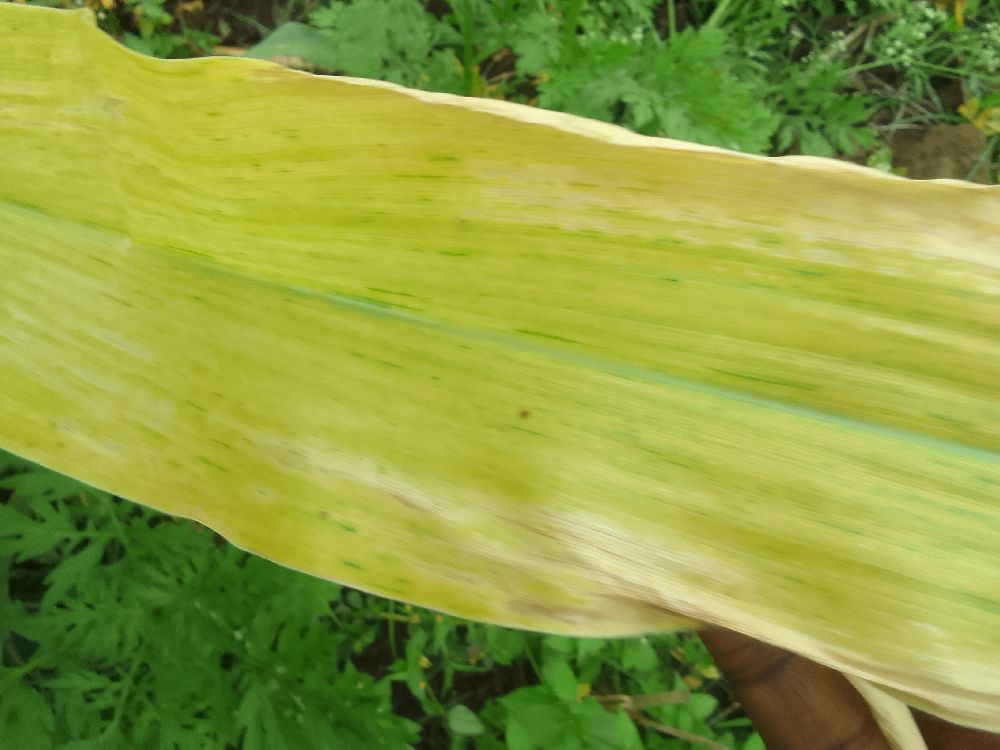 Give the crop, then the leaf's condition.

maize, maize lethal necrosis
